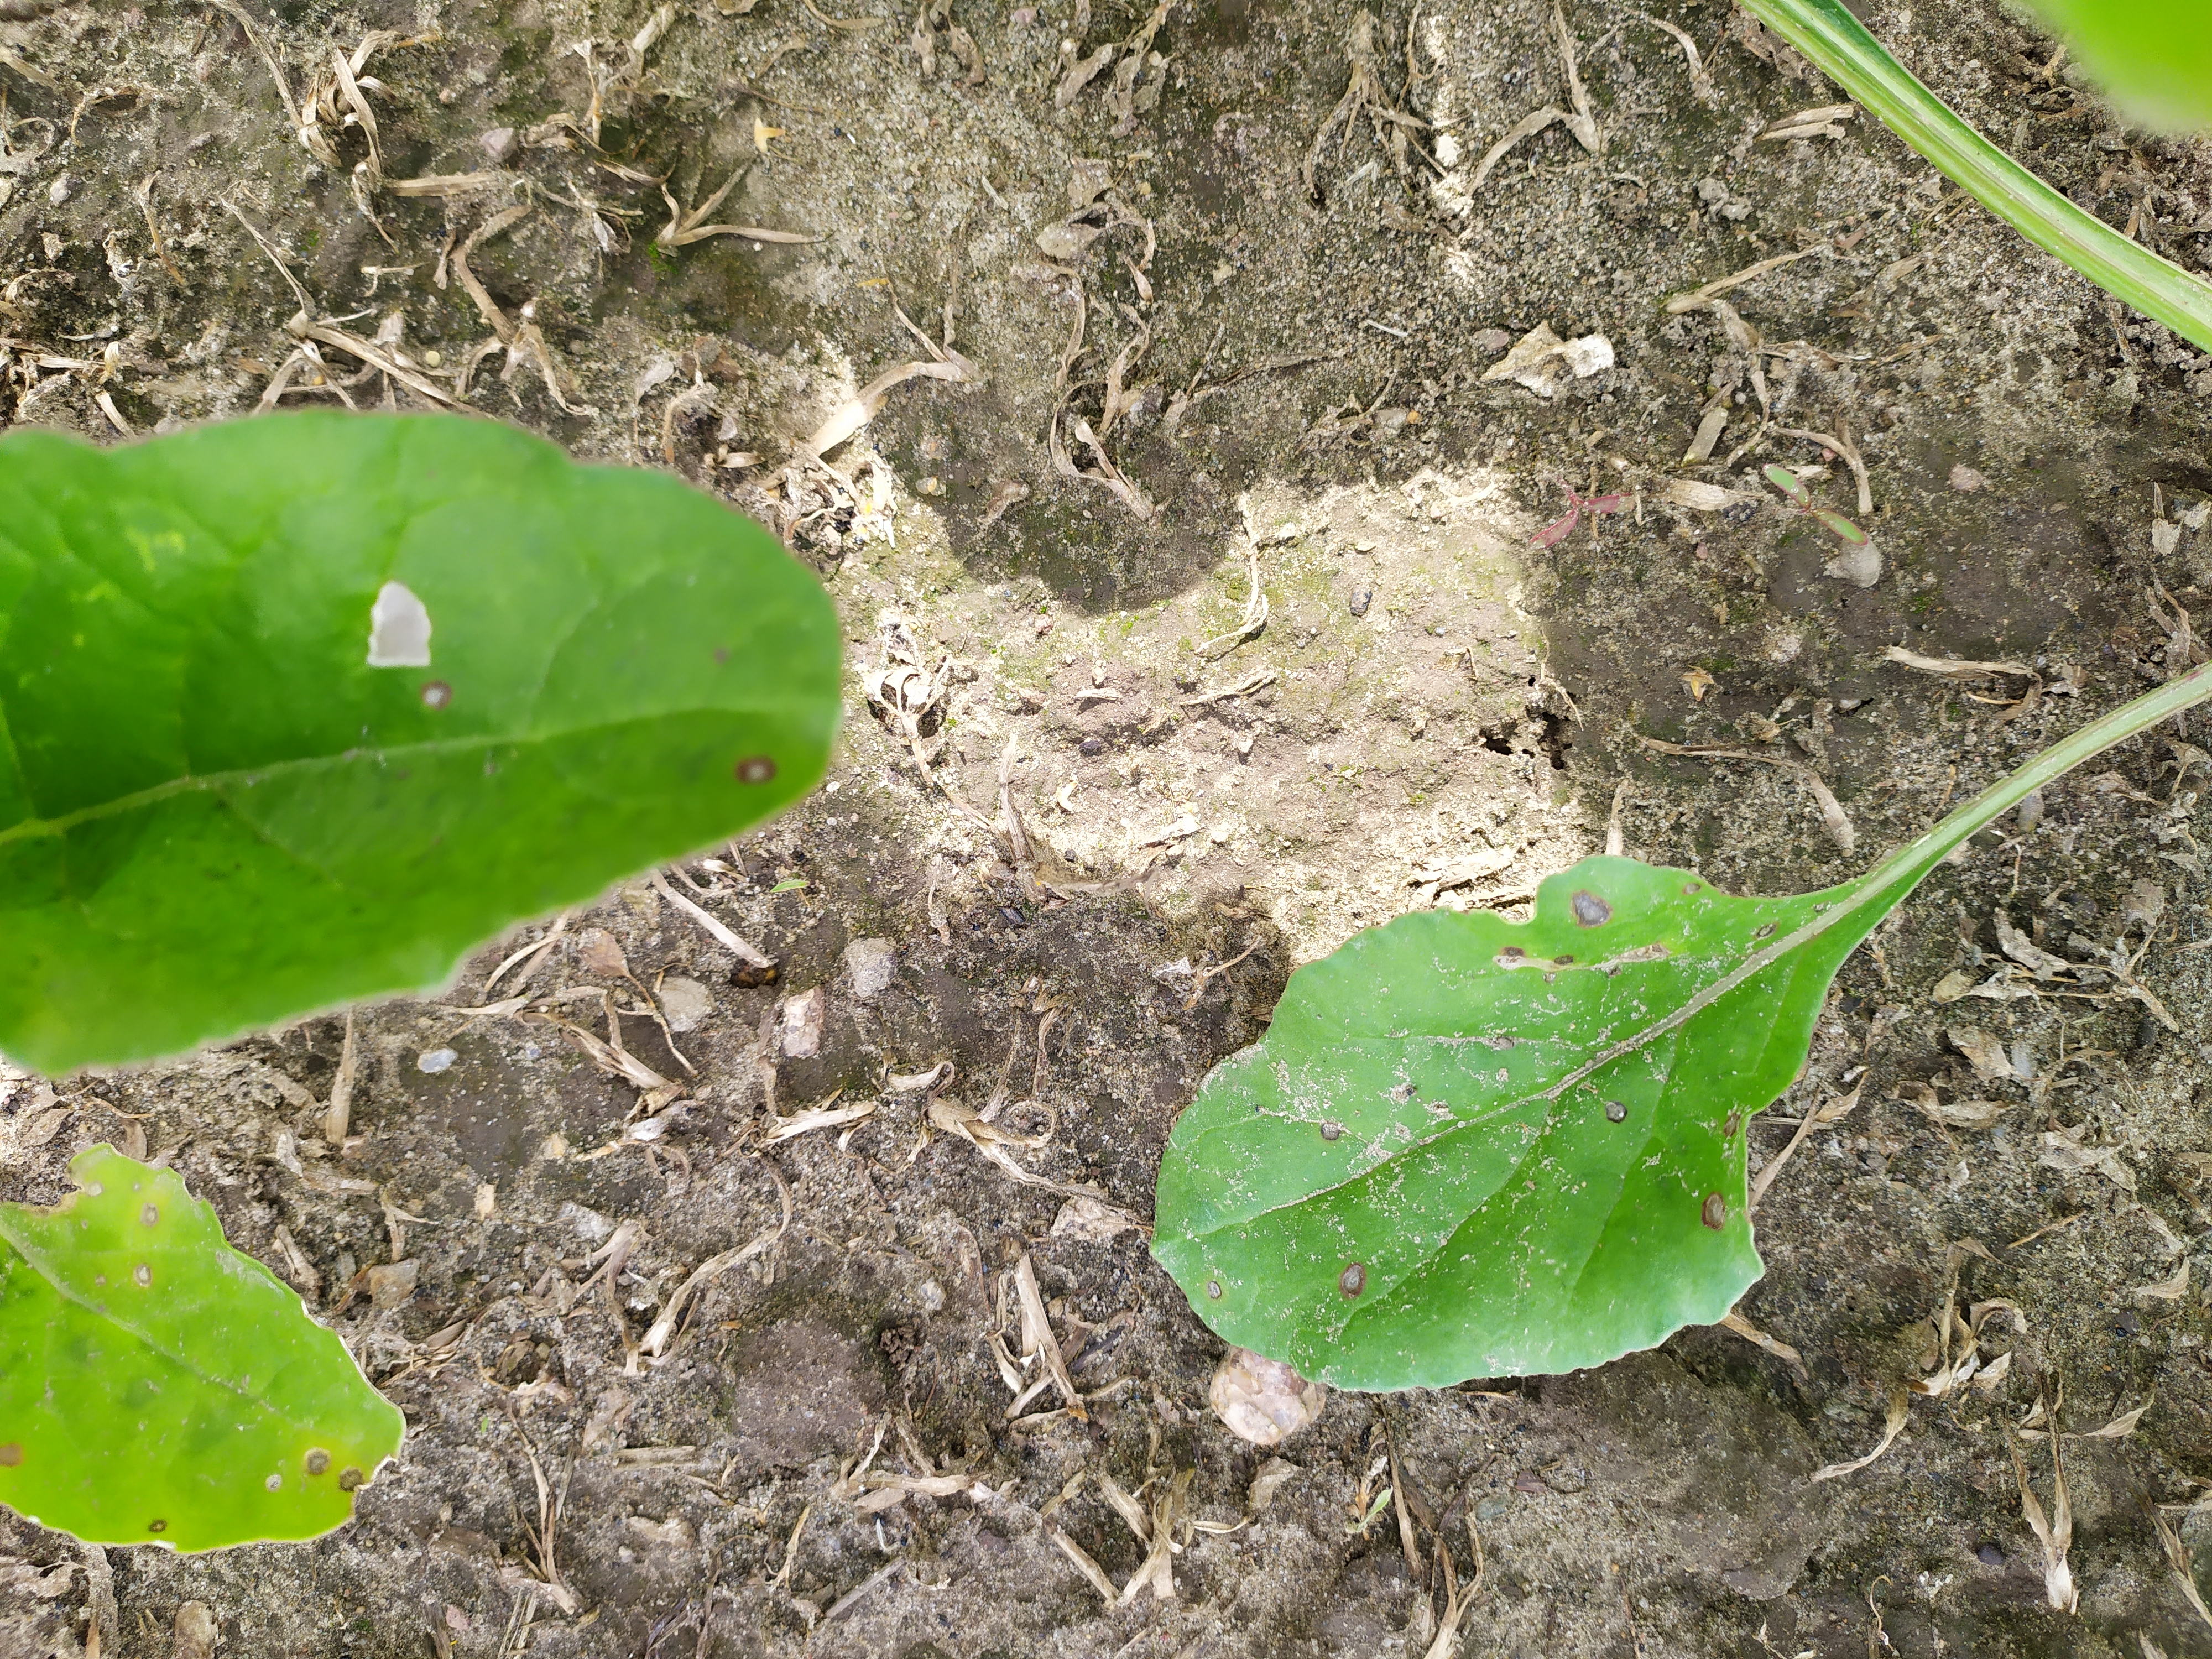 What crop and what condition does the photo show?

beet, cercospora
